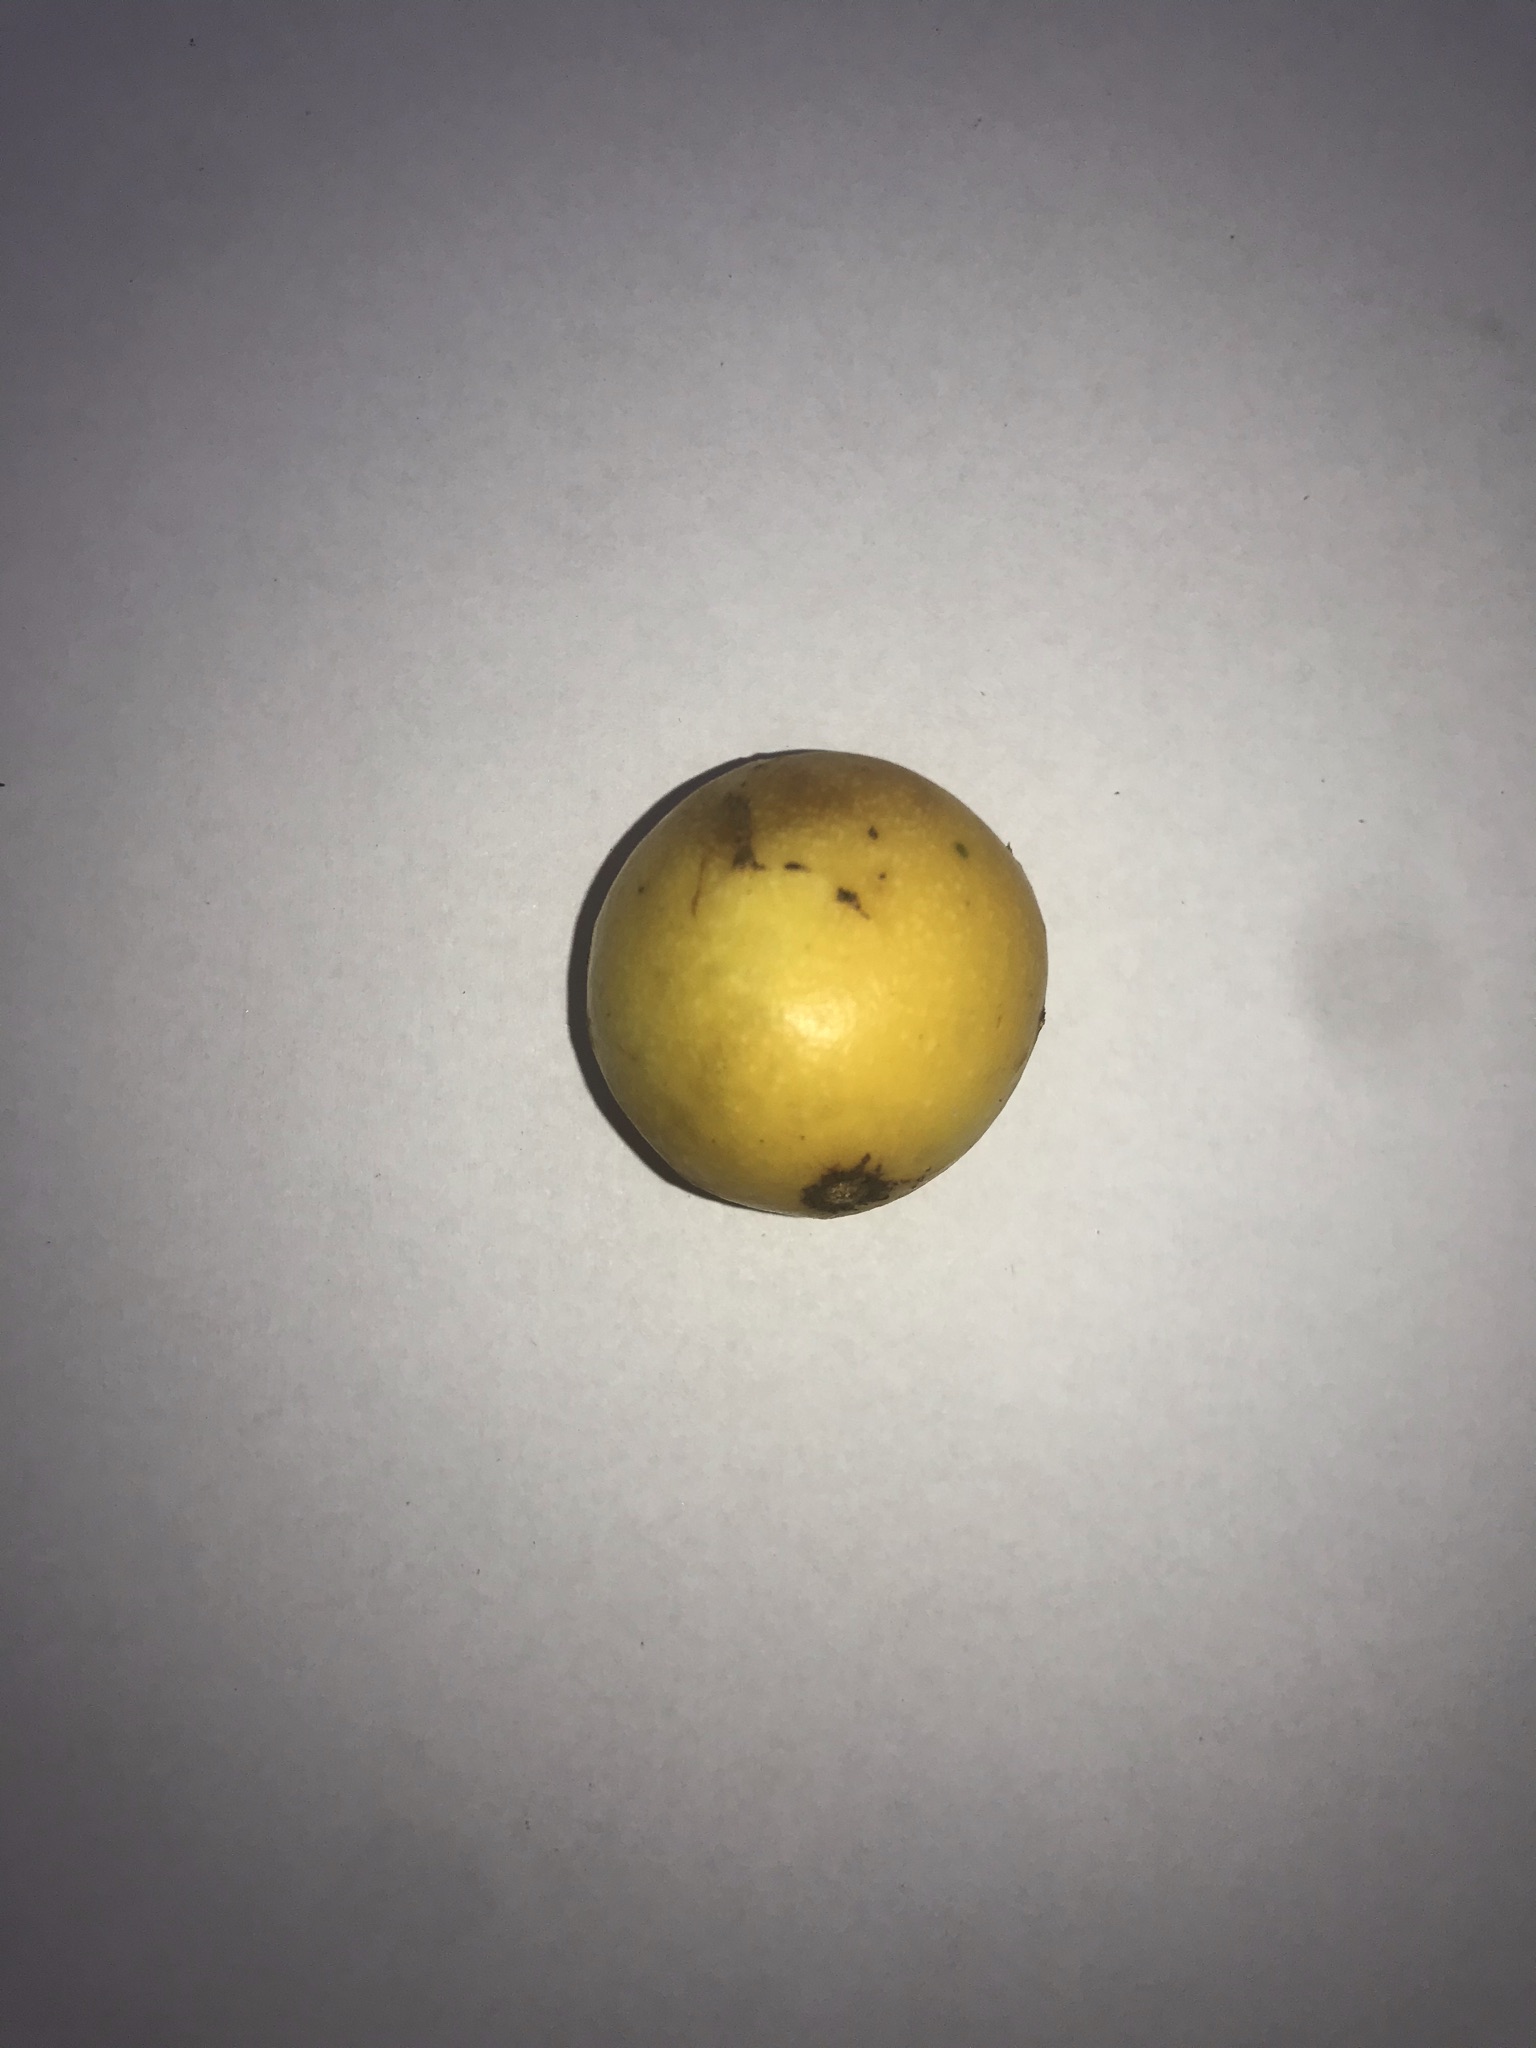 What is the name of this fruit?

abiu
